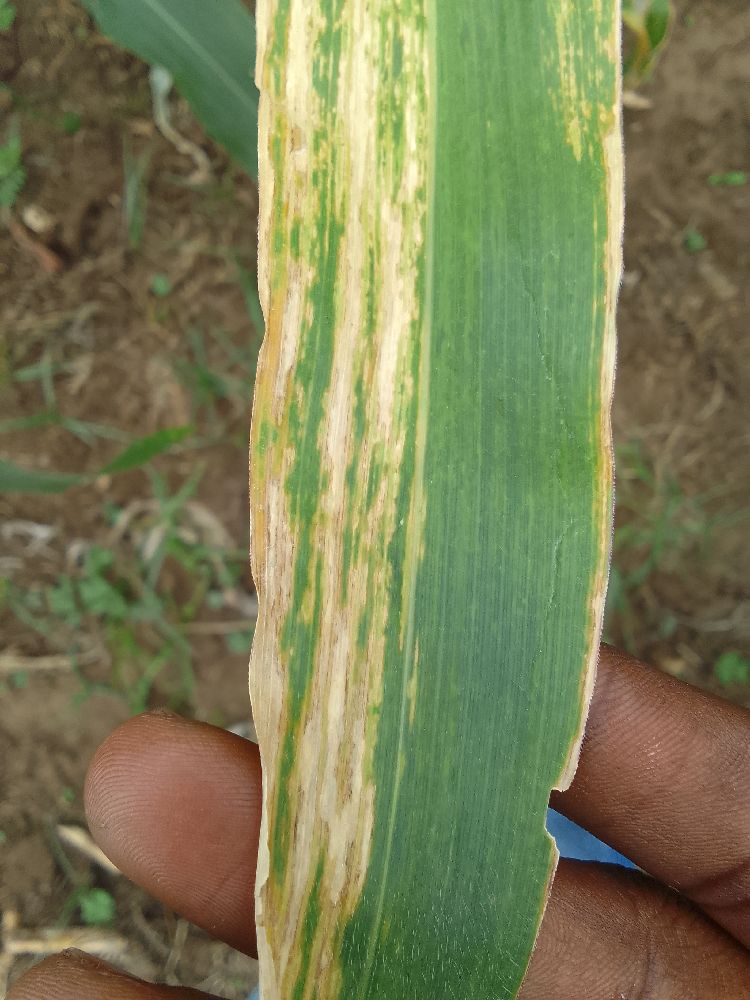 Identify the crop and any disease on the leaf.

maize, maize lethal necrosis
